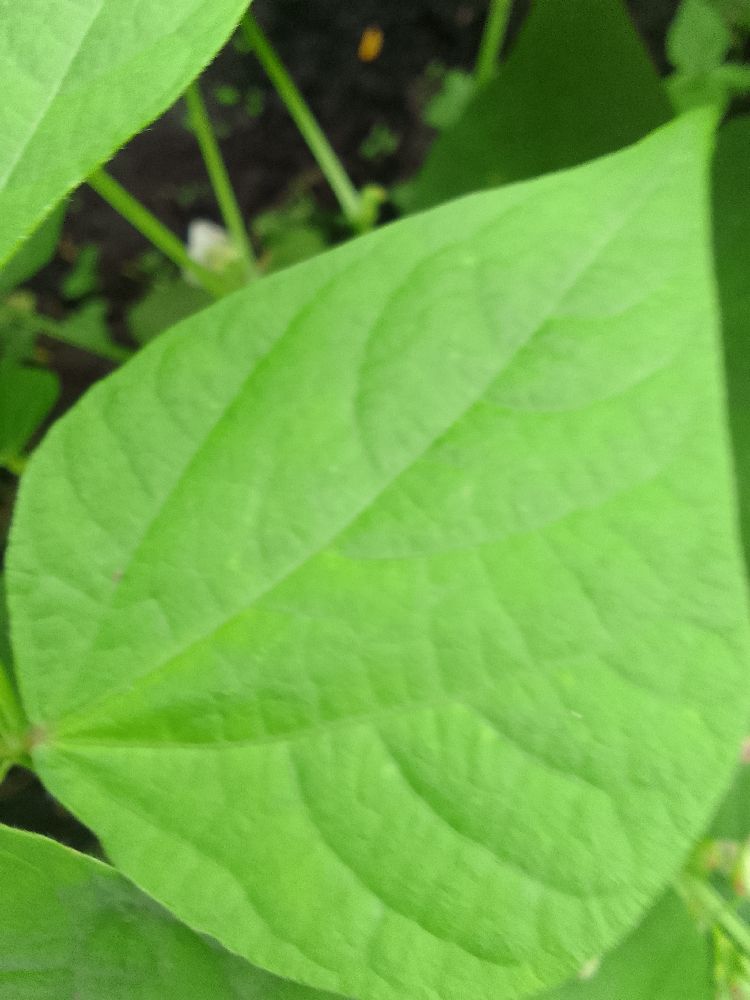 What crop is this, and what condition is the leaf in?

common bean, healthy
